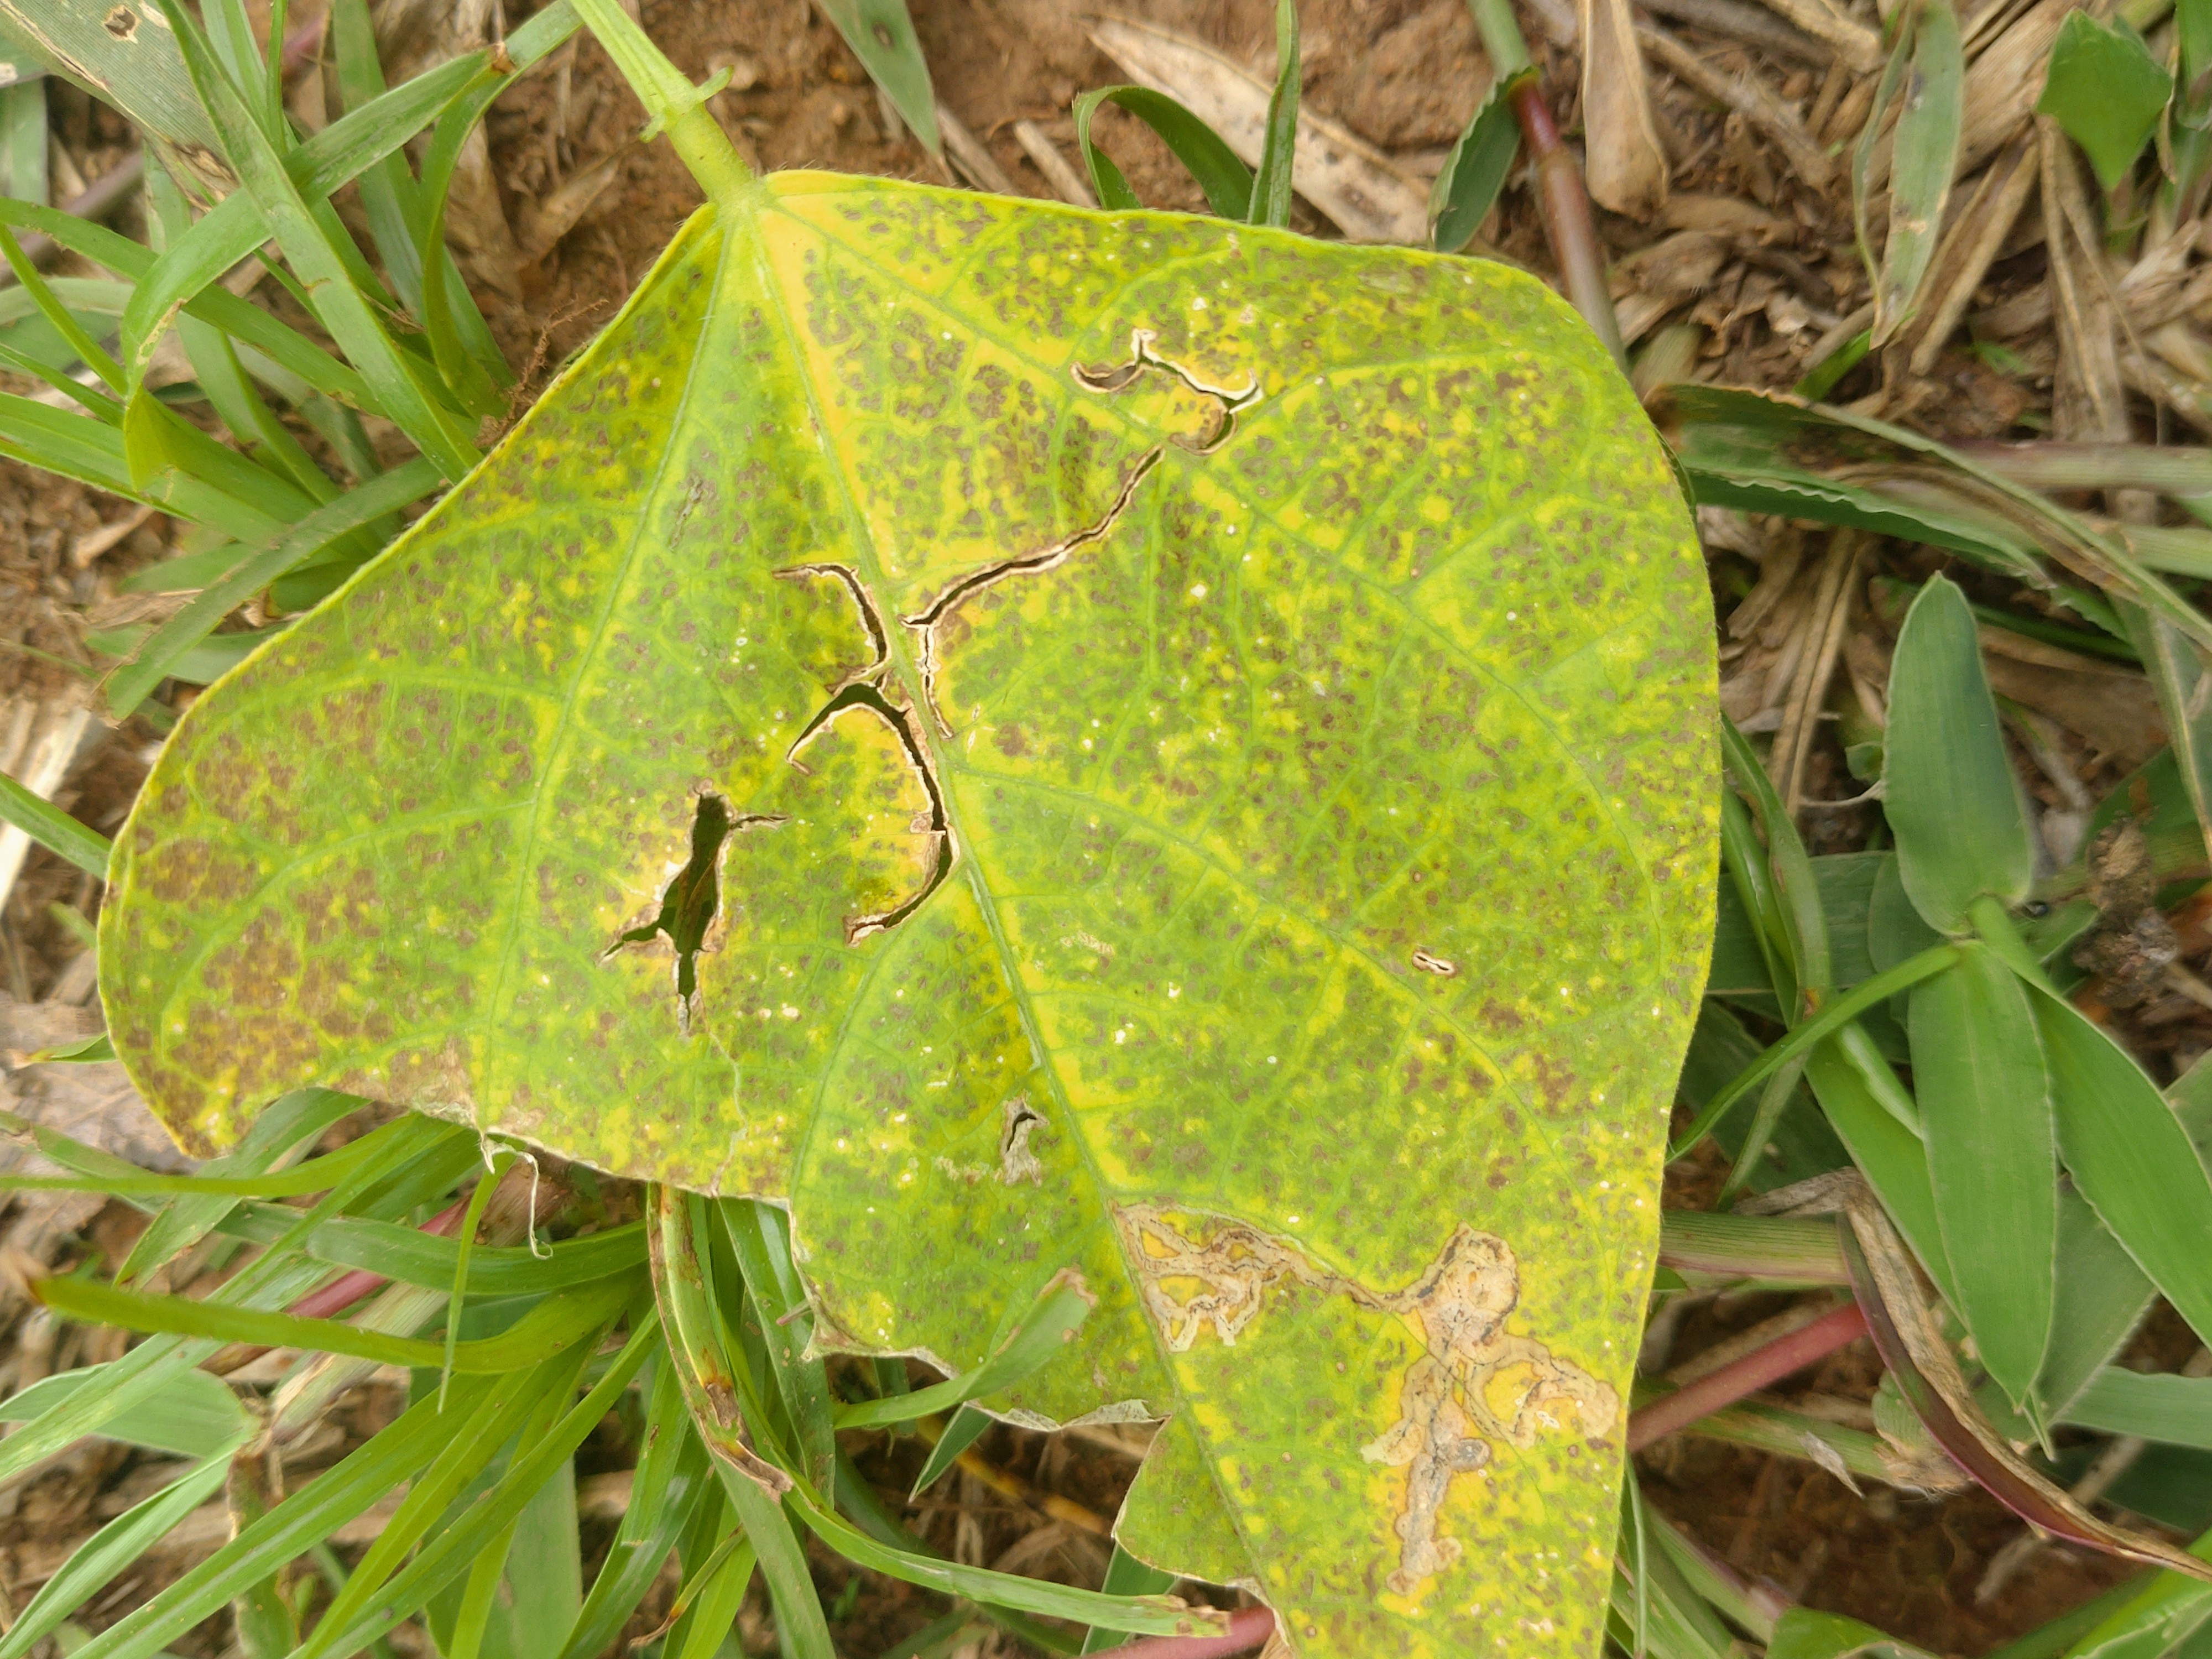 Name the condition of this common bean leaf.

anthracnose
